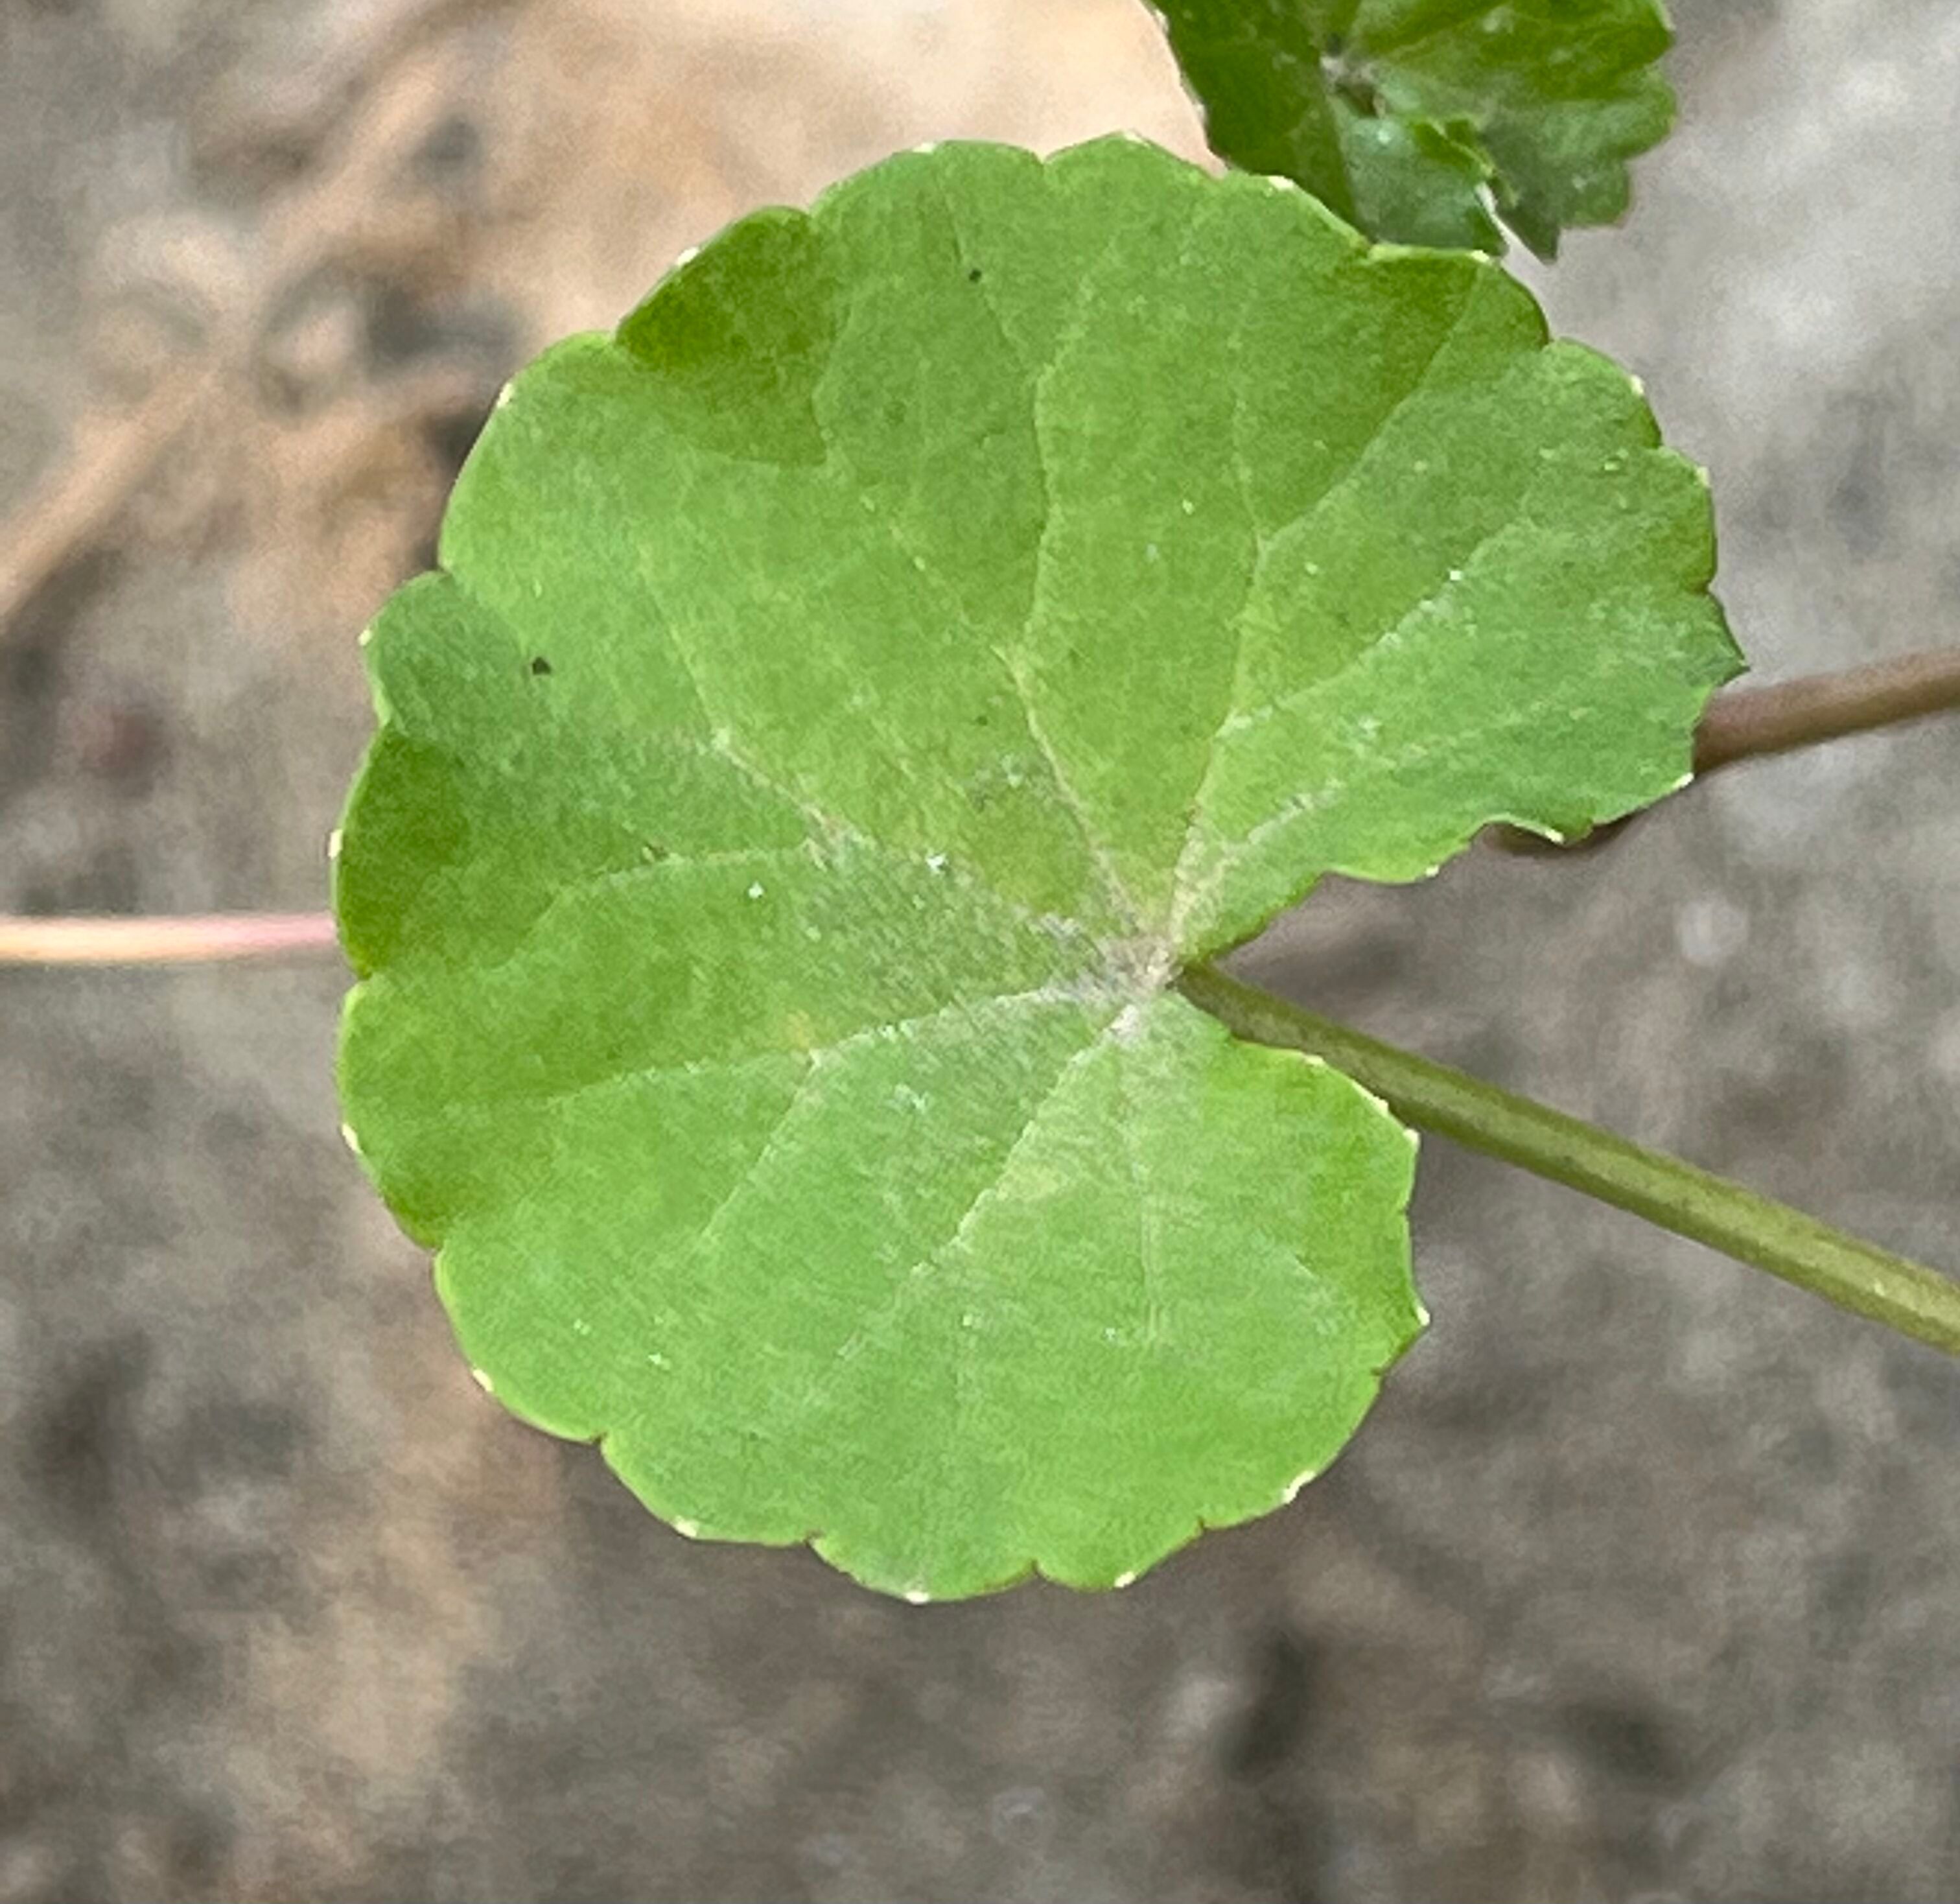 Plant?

thankuni
